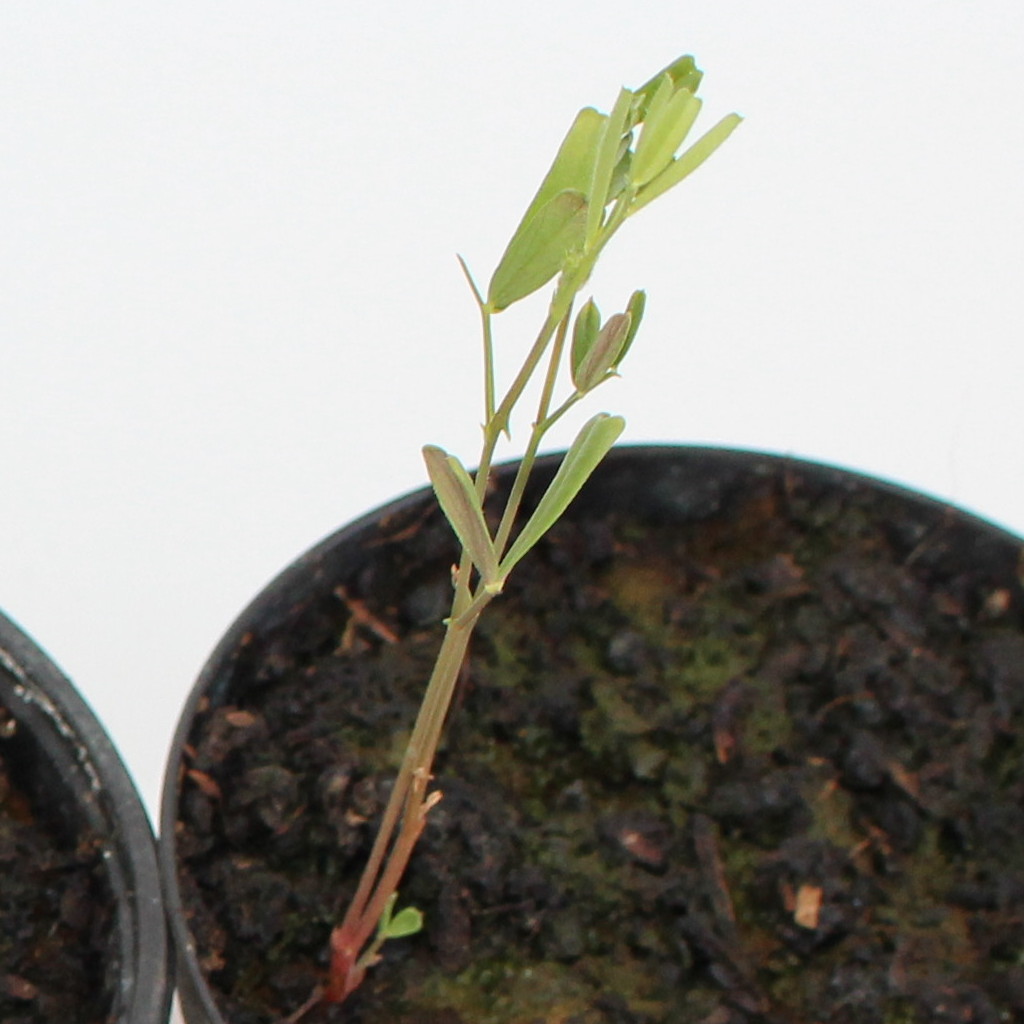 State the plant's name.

Vicia sativa
